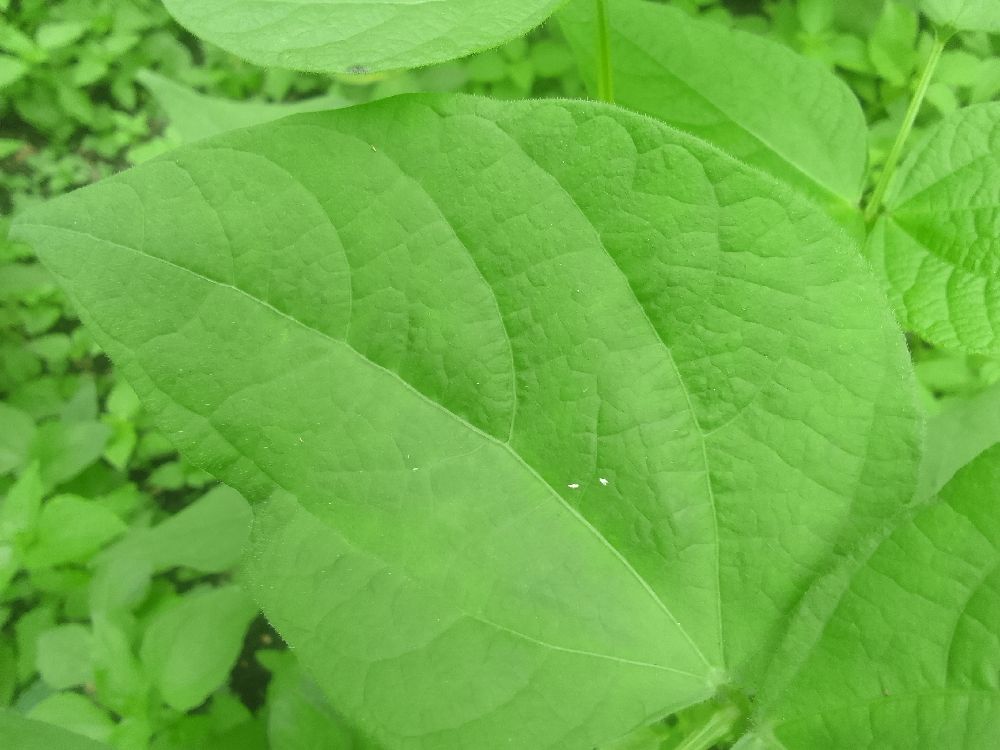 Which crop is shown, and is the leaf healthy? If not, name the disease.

common bean, healthy
